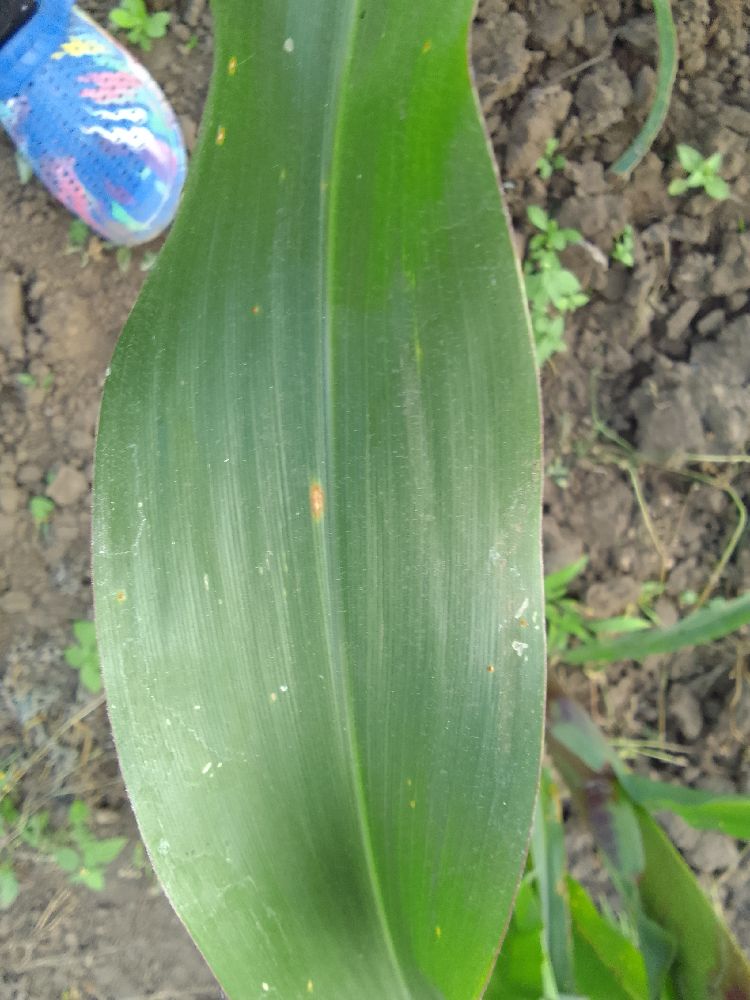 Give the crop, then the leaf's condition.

maize, healthy
